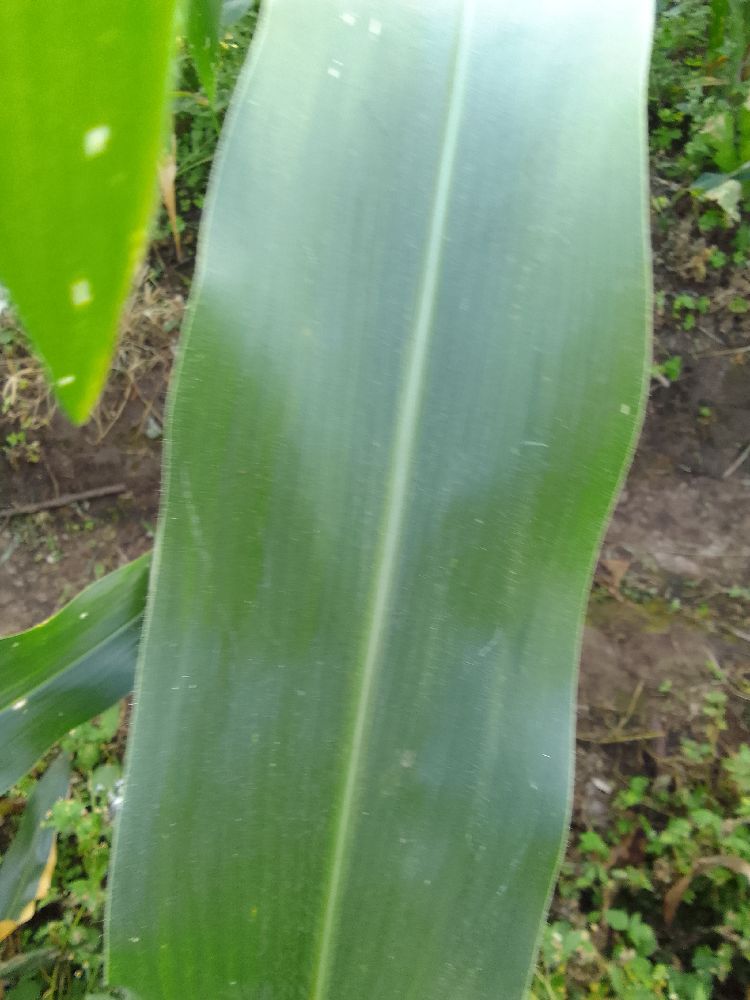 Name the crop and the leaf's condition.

maize, healthy
